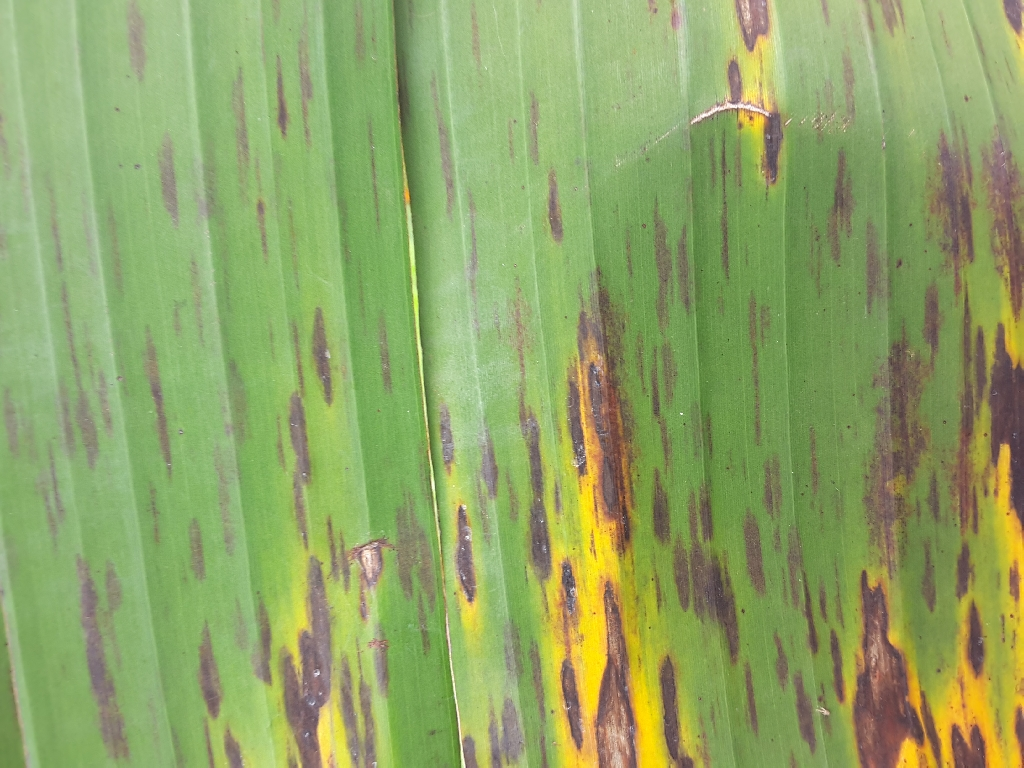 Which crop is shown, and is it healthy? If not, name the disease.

banana, black sigatoka
